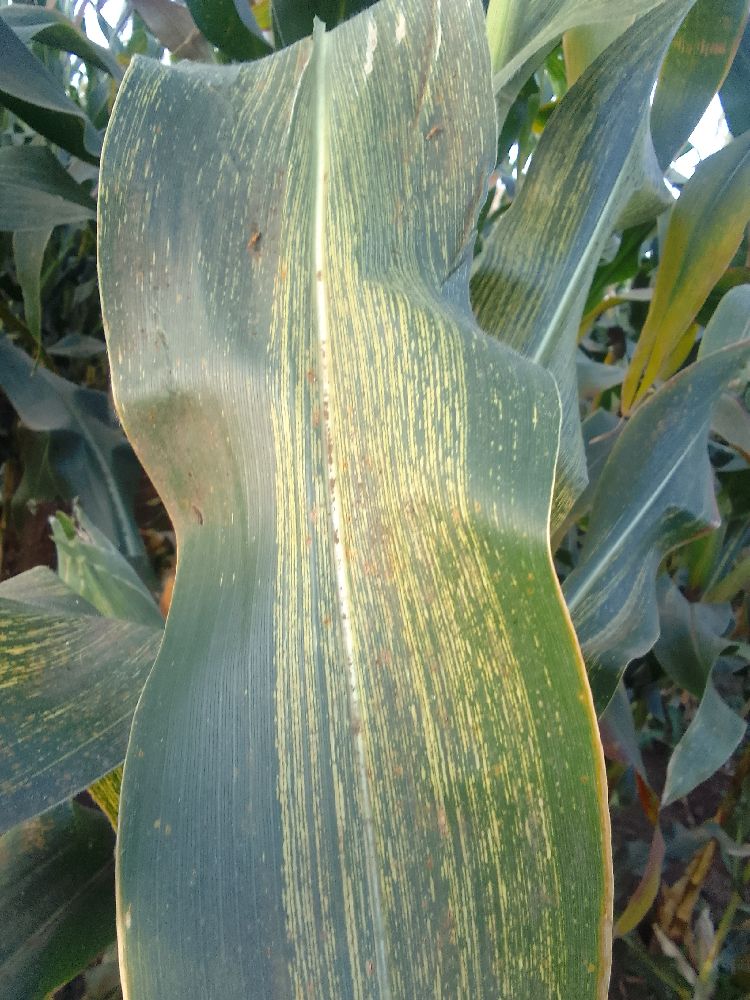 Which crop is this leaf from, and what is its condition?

maize, maize streak virus
